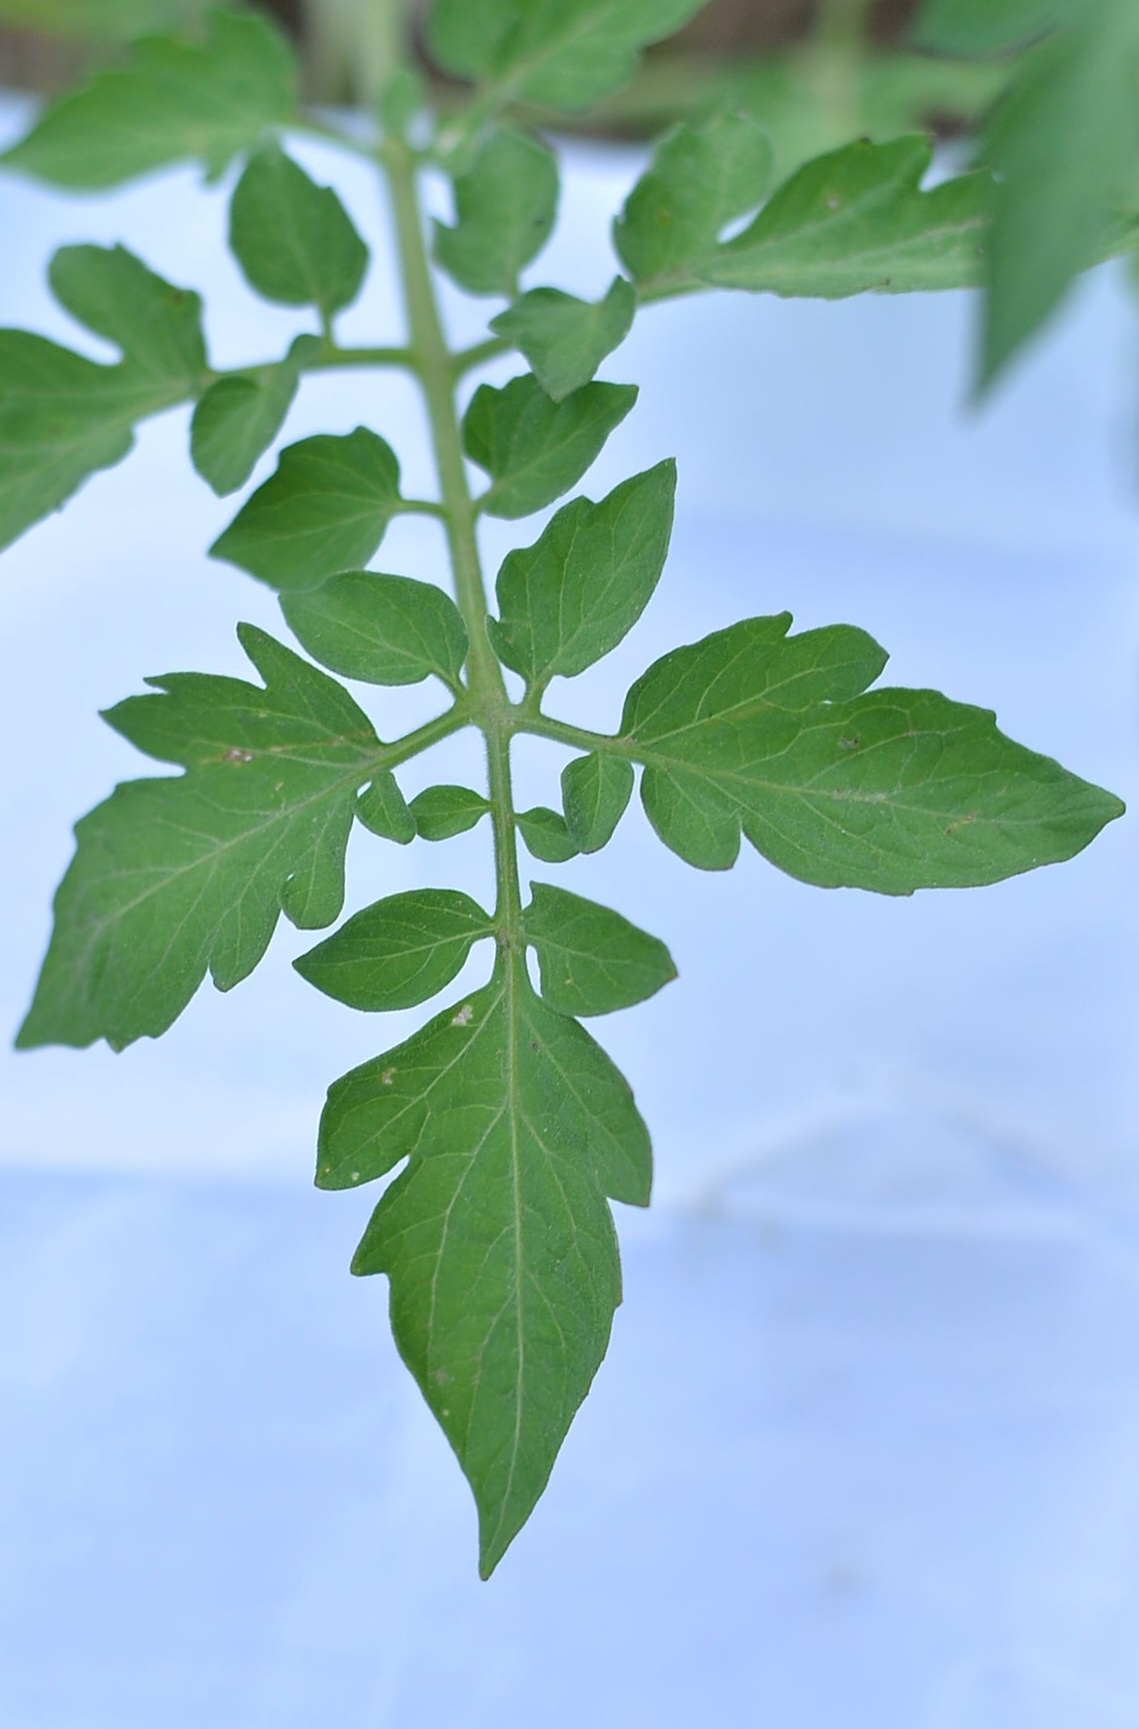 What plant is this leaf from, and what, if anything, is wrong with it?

tomato, healthy
